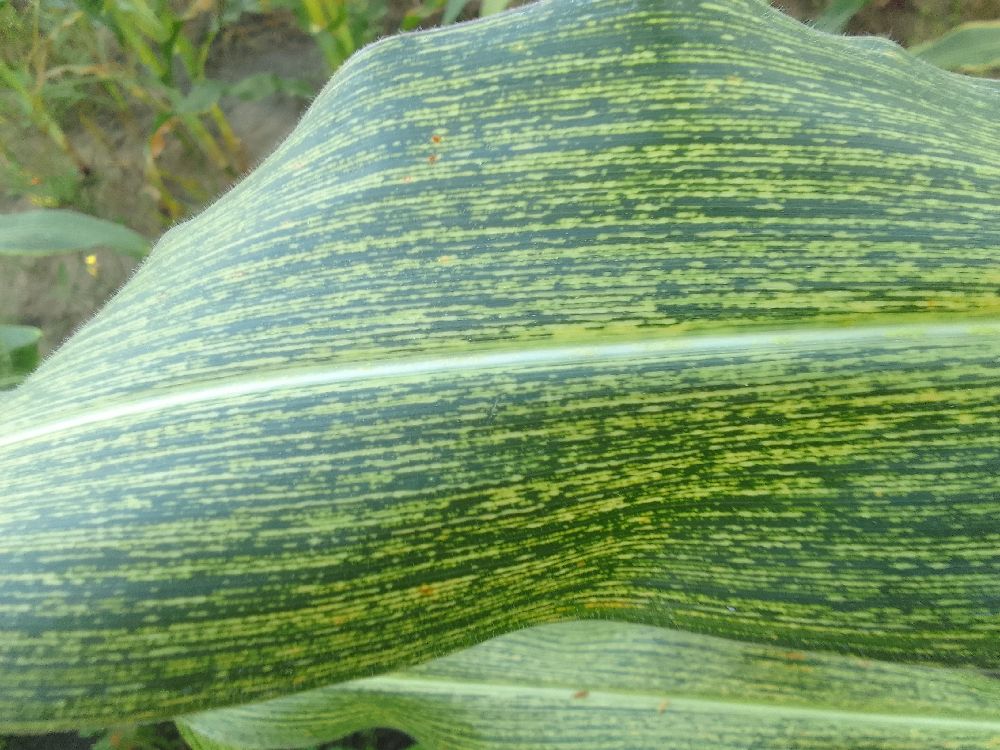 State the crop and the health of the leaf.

maize, maize streak virus
